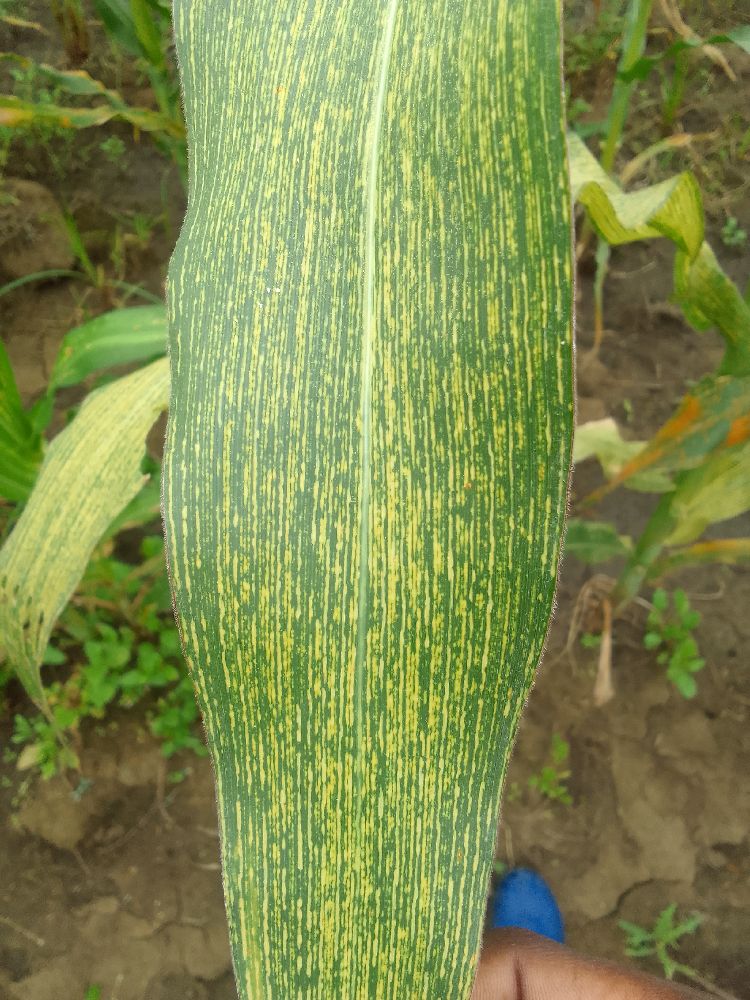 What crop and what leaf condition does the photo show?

maize, maize streak virus
